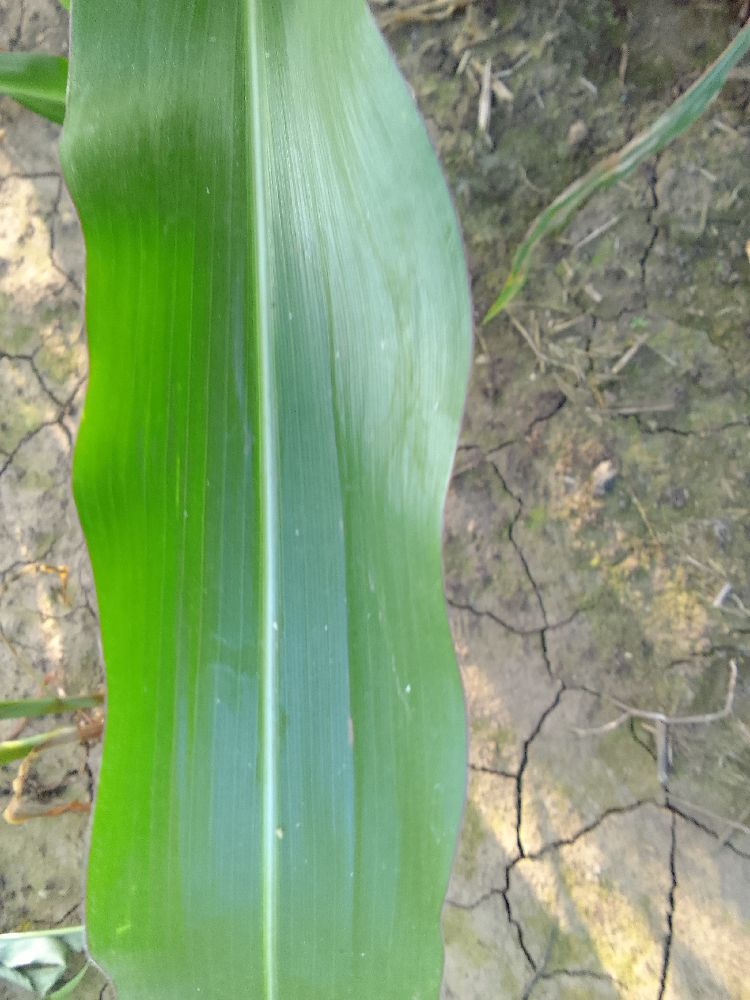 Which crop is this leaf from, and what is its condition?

maize, healthy
